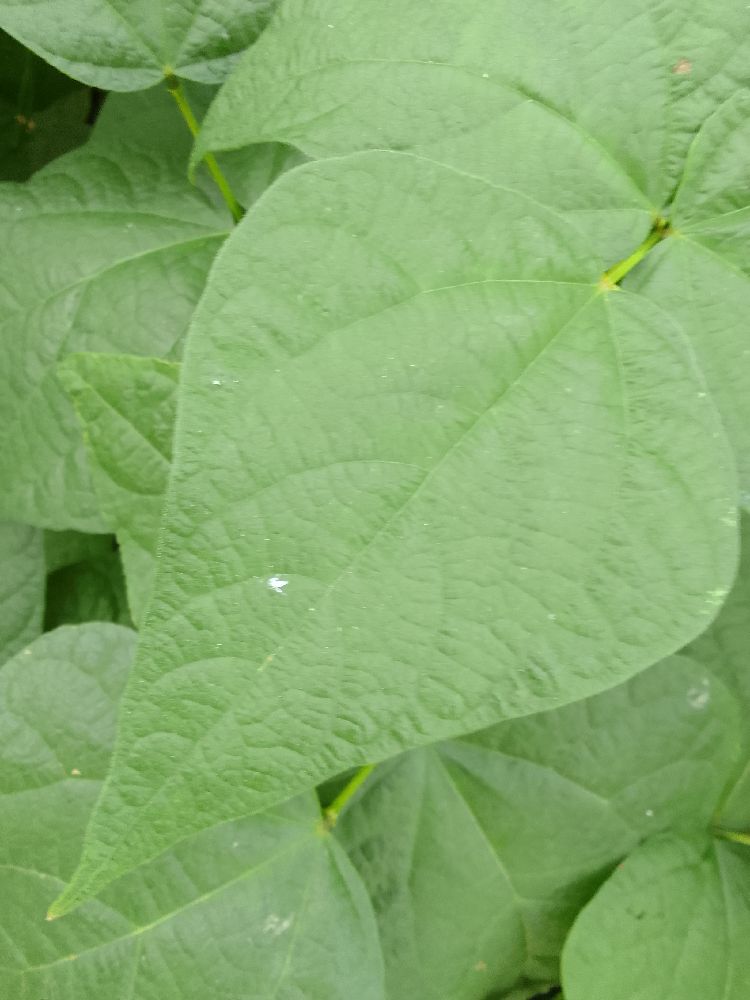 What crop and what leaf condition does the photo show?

common bean, healthy
